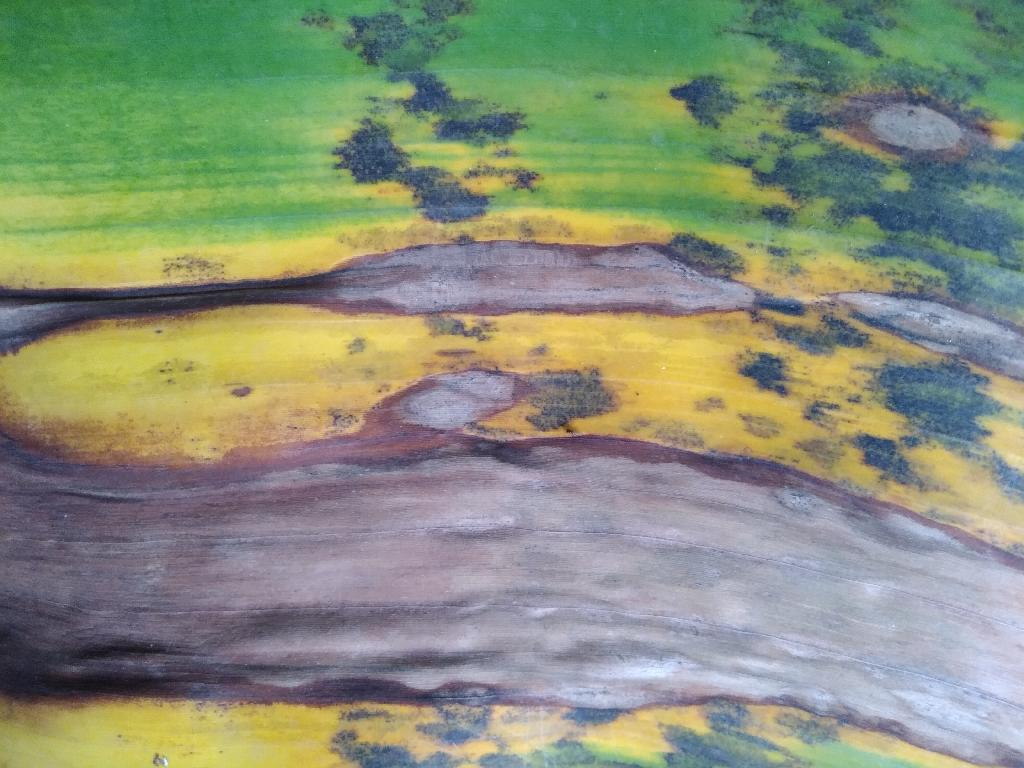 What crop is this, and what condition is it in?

banana, black sigatoka
